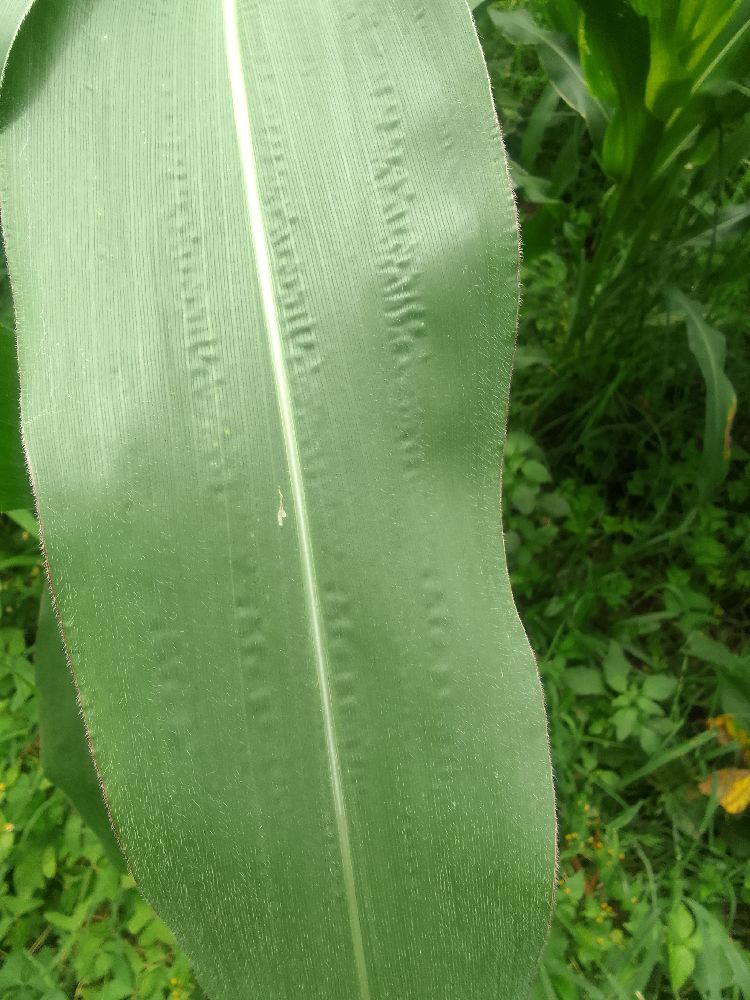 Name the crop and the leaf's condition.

maize, healthy
